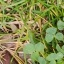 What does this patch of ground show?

unstructured weed
